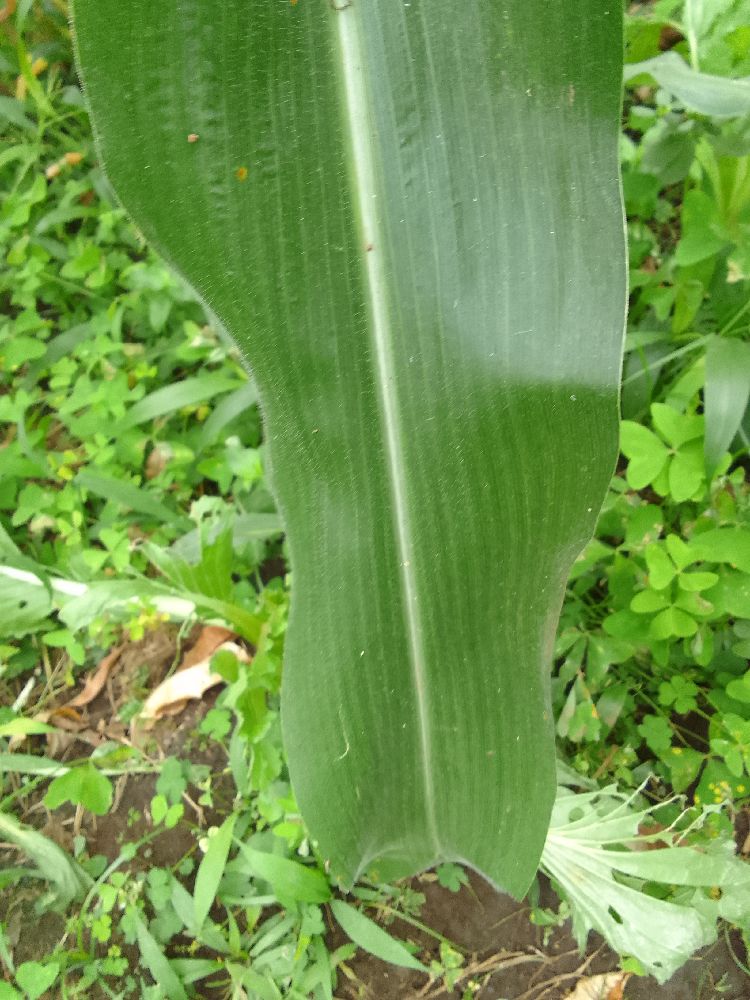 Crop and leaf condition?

maize, healthy
